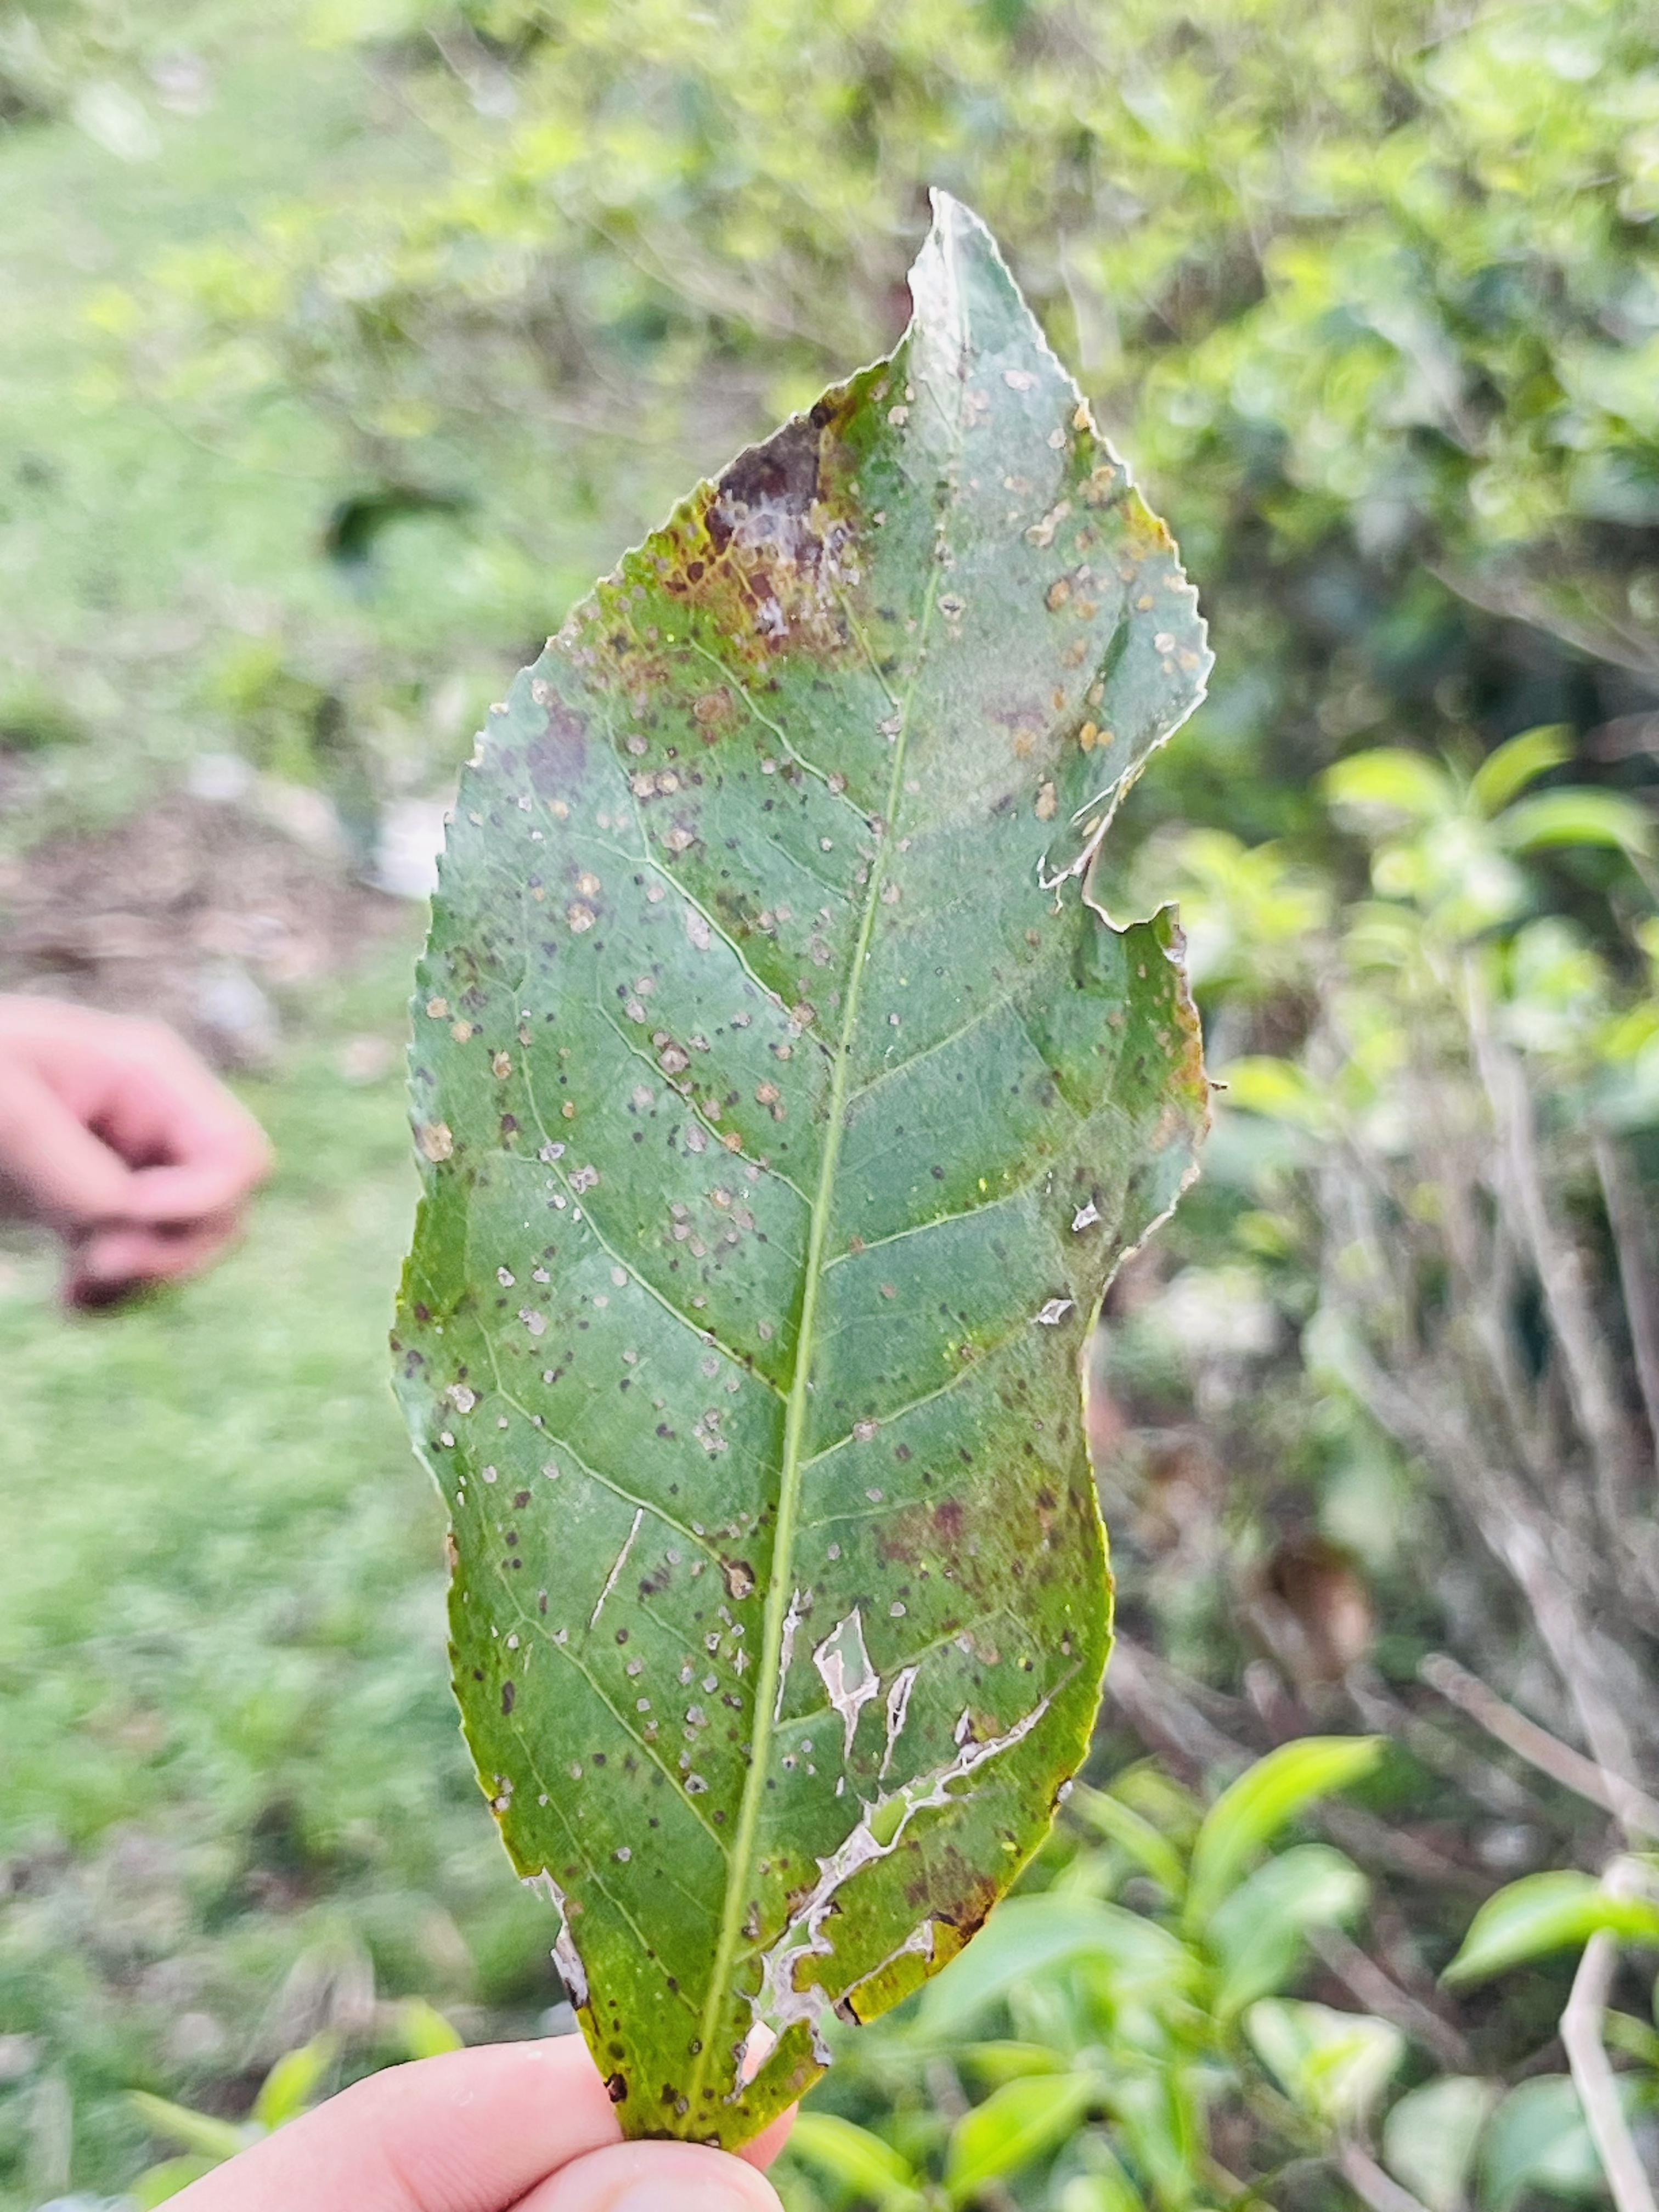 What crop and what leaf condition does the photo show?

tea, red rust
